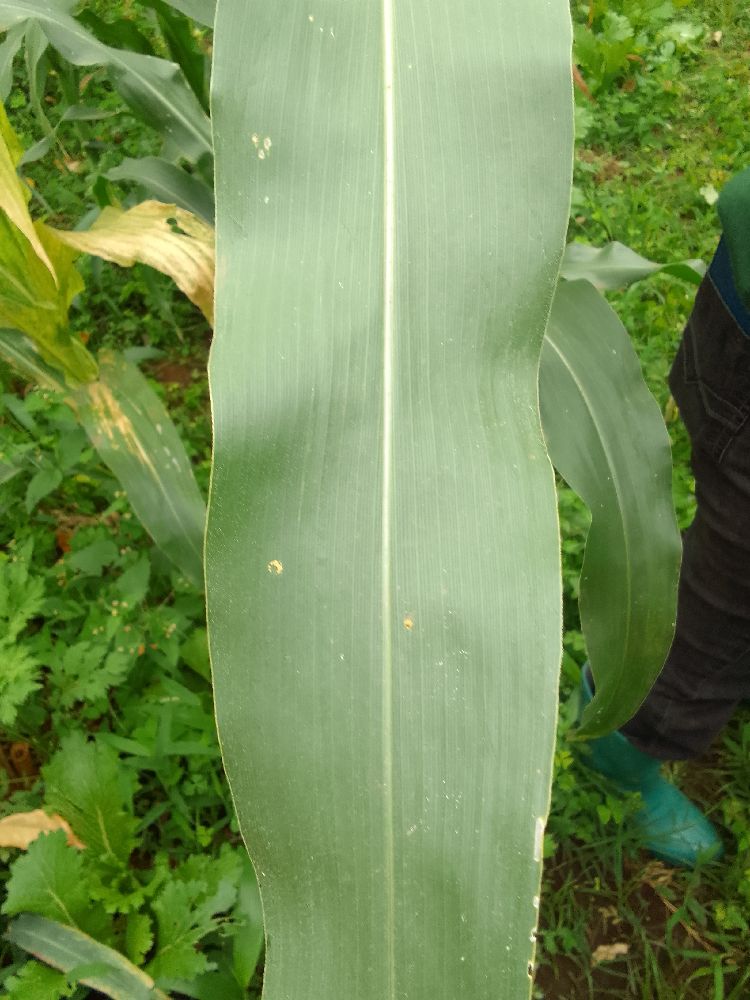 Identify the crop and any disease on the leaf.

maize, healthy
